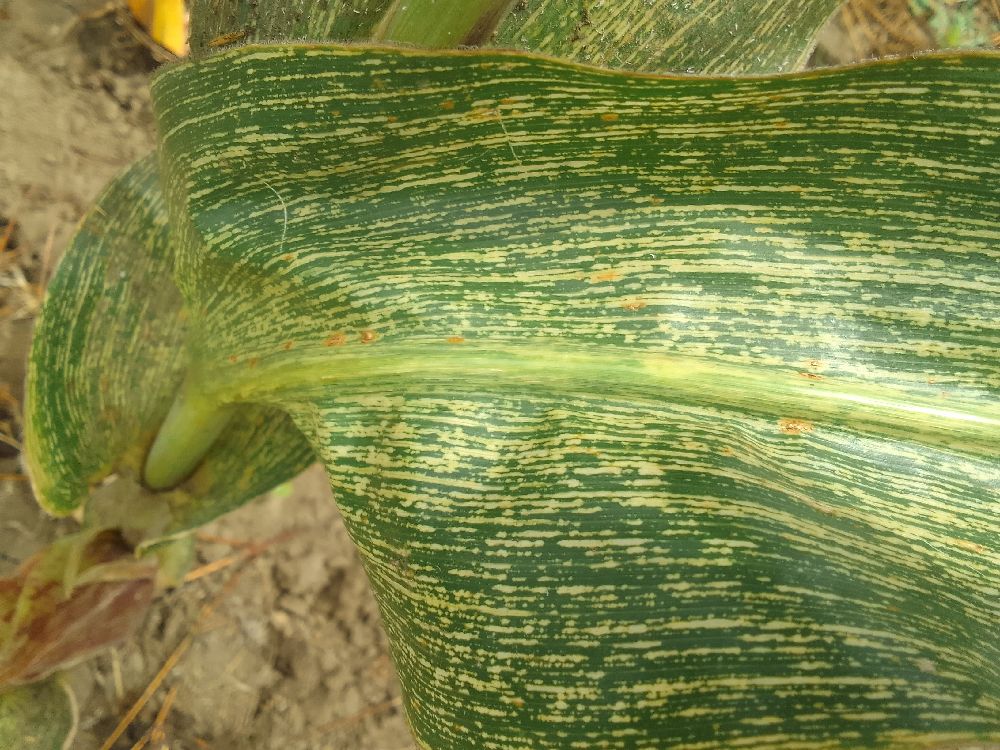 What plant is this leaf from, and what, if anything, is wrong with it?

maize, maize streak virus
